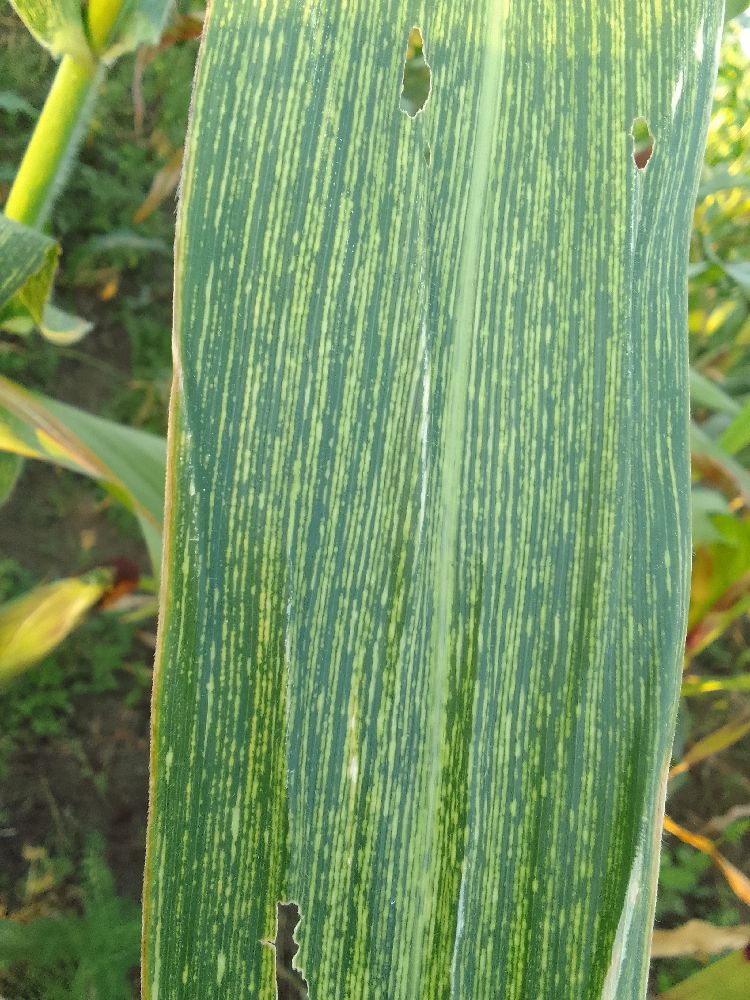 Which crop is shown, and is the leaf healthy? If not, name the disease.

maize, maize streak virus
